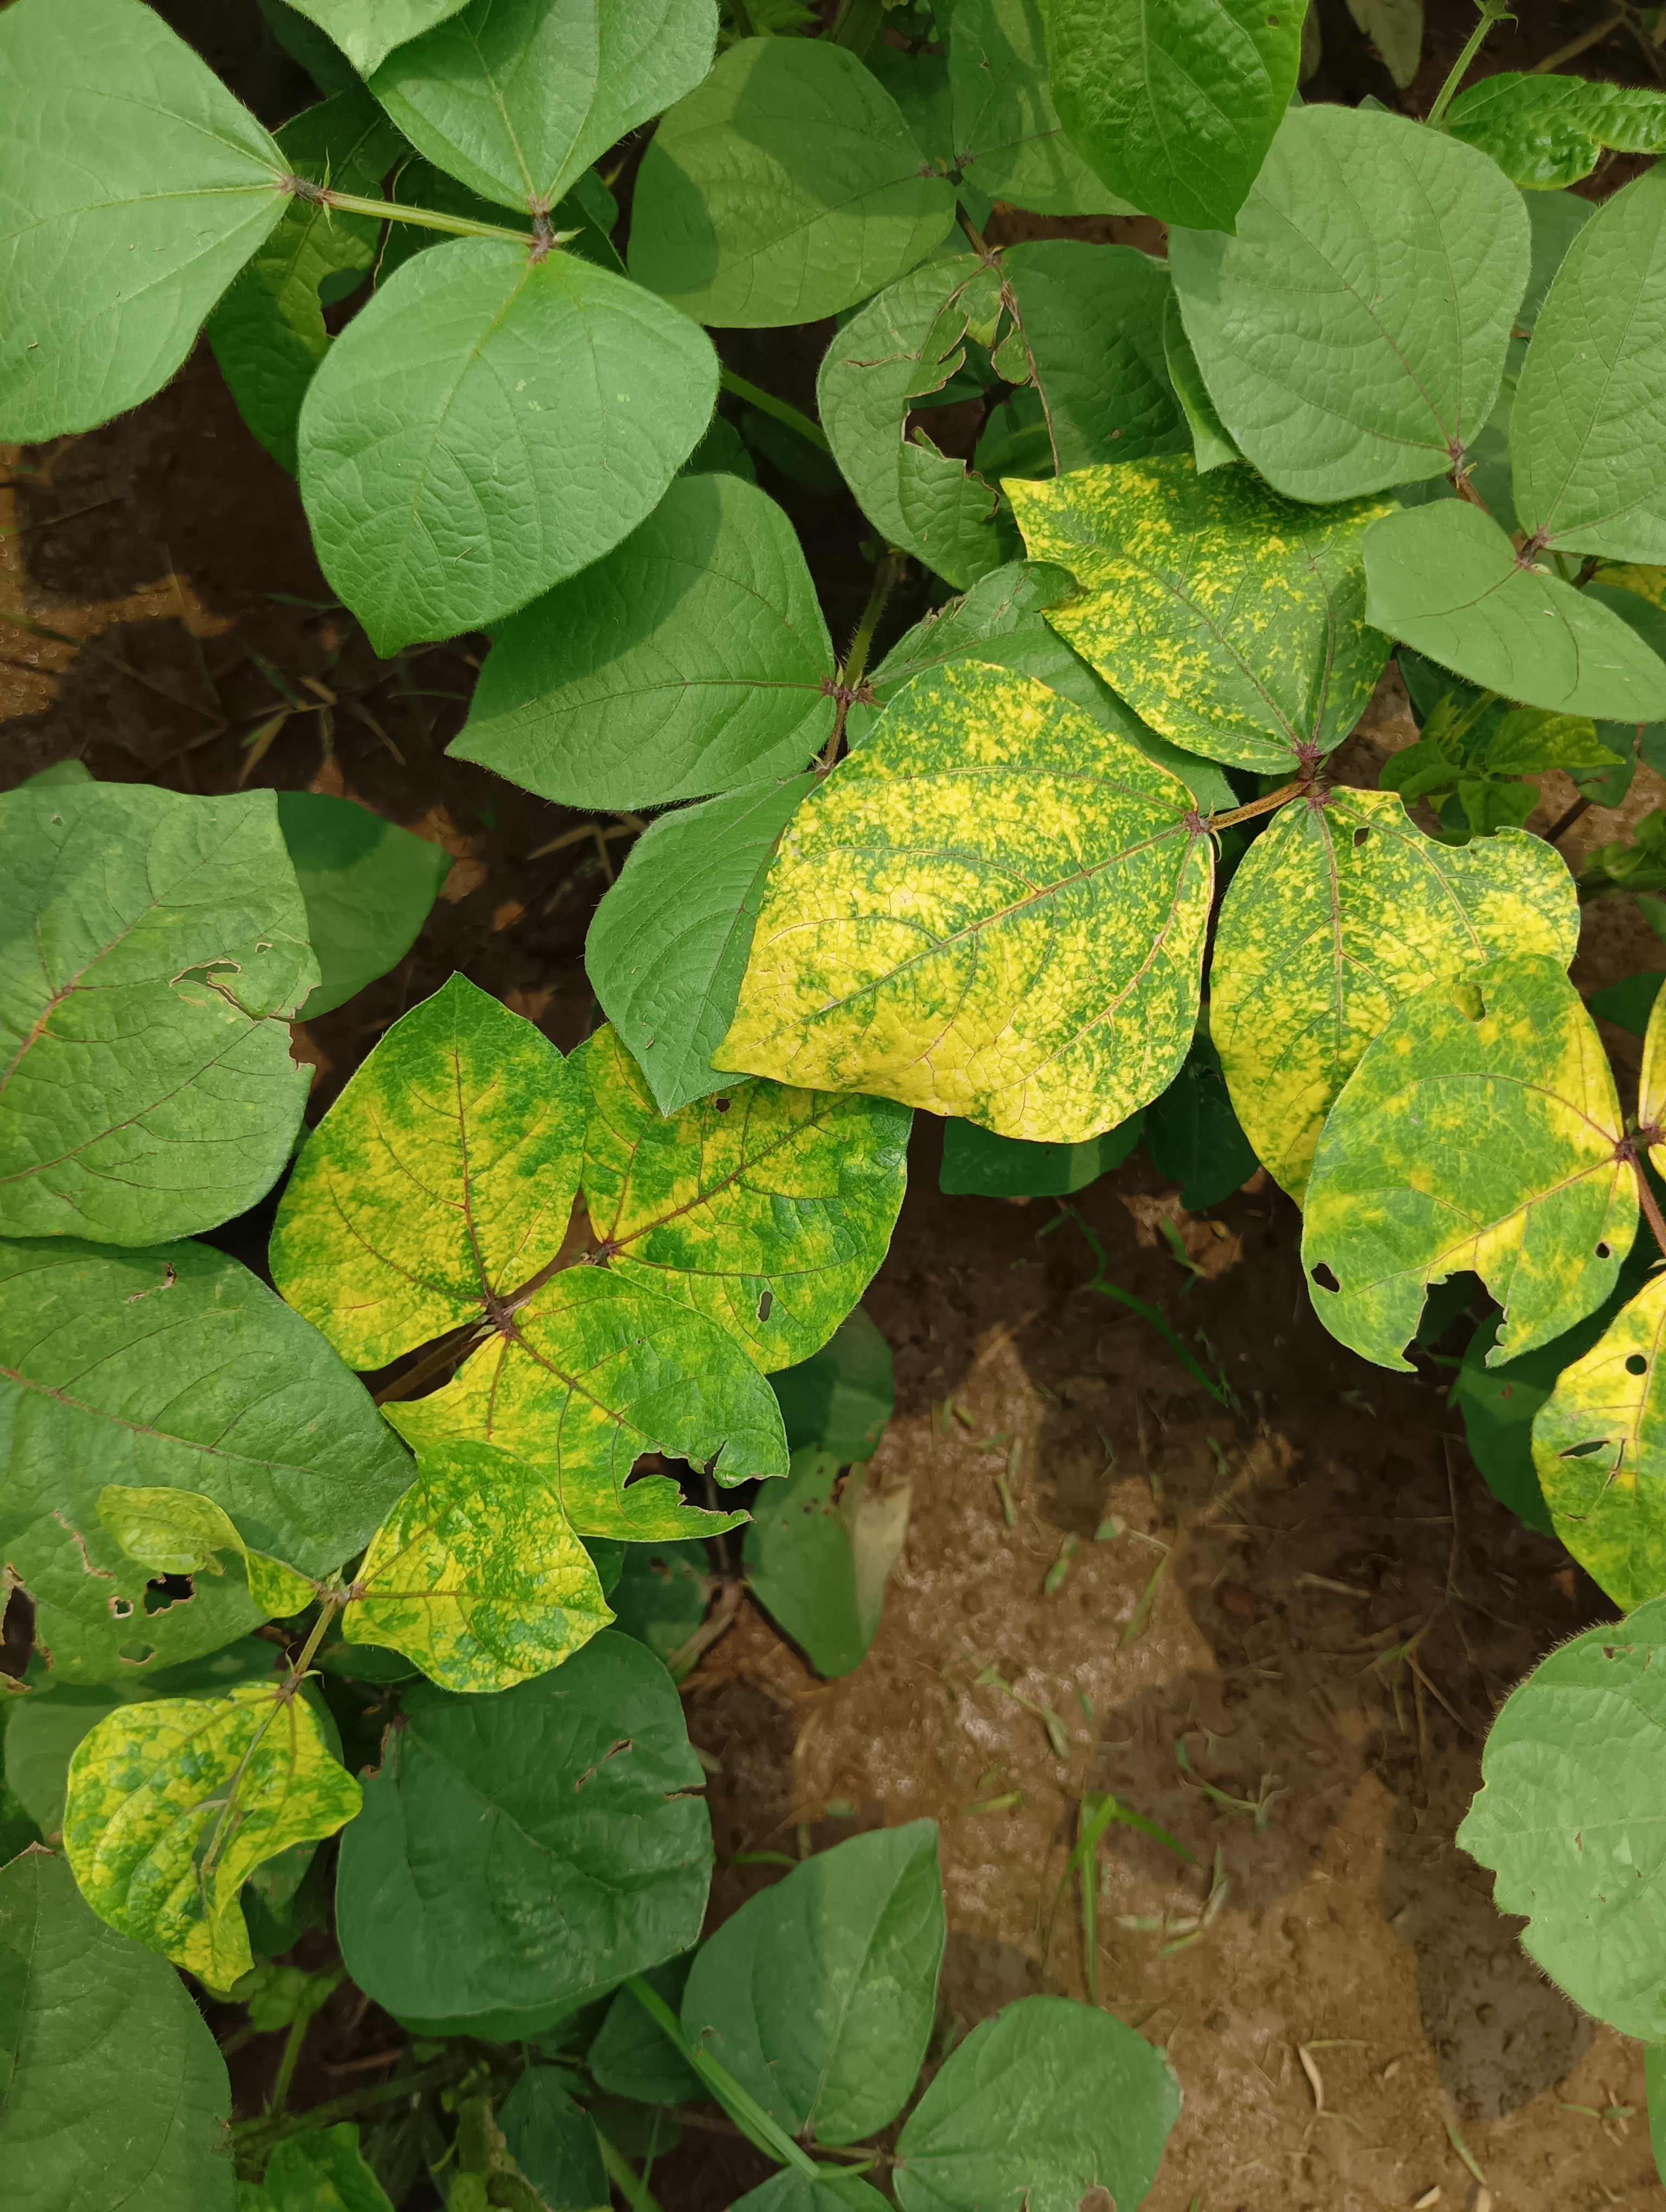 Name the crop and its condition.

mungbean, yellow mosaic
